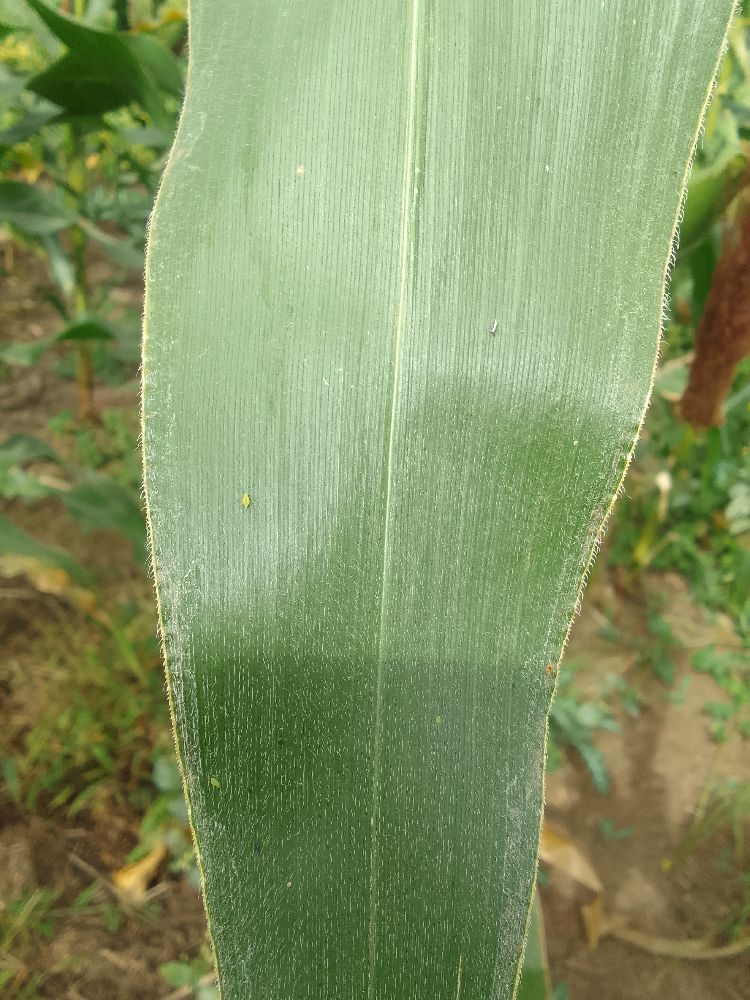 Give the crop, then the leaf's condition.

maize, healthy
